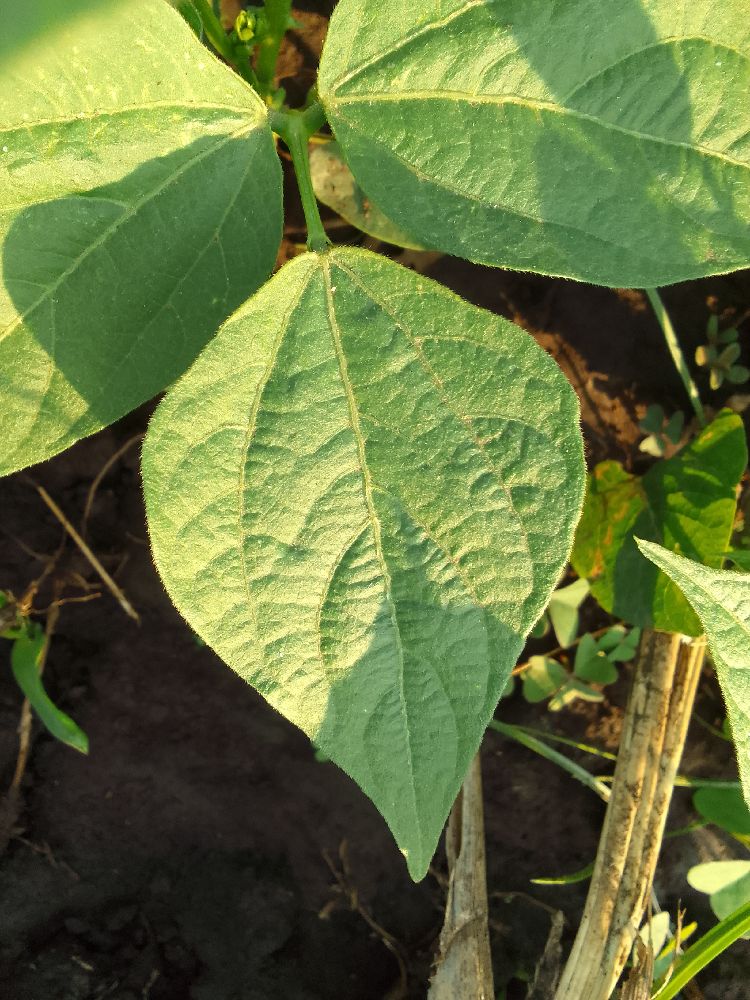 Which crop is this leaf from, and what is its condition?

common bean, healthy
